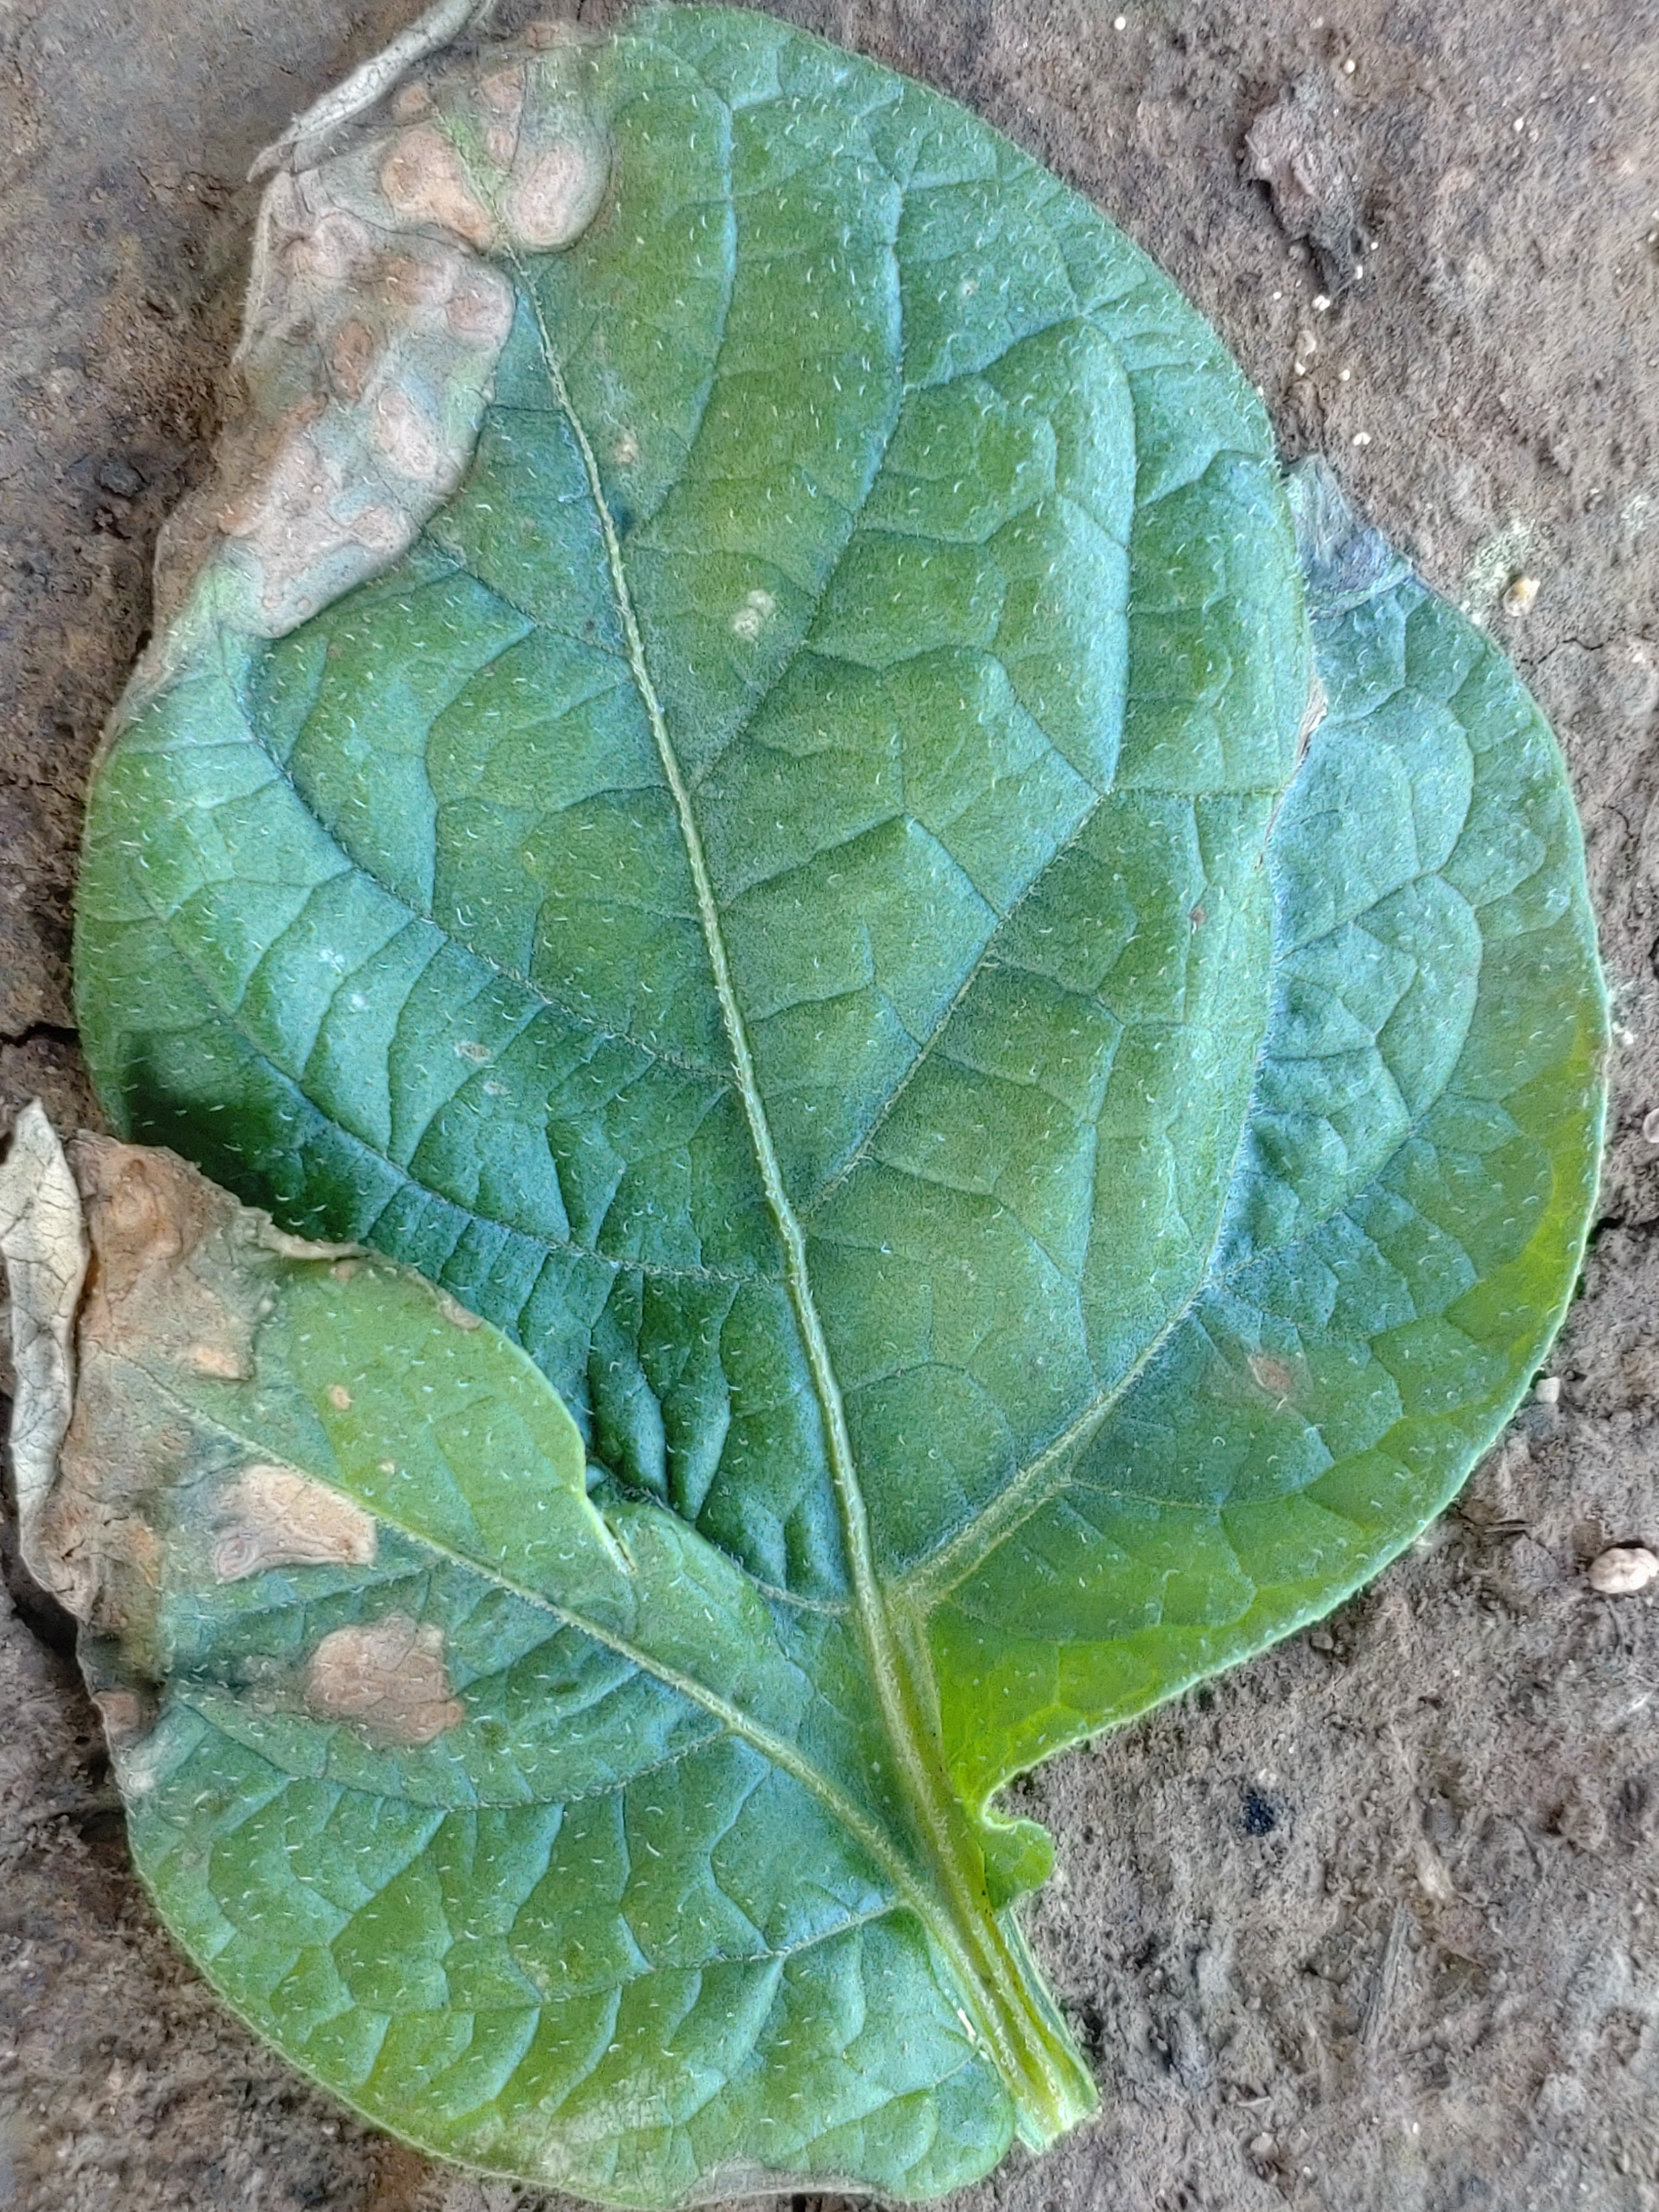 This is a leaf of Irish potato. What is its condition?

early blight
